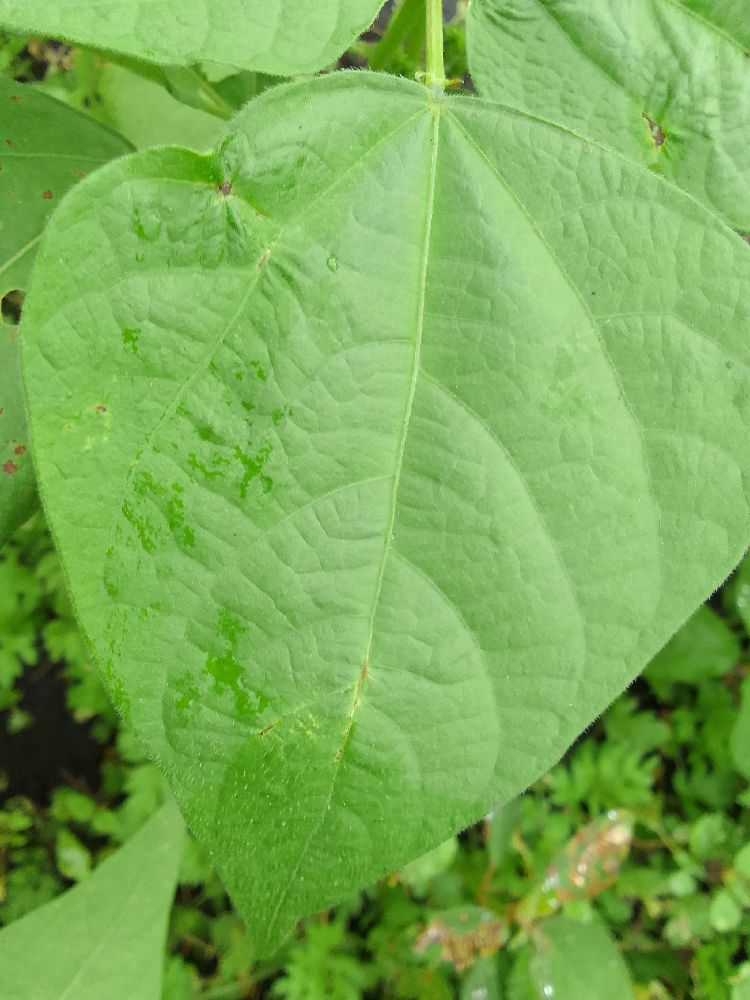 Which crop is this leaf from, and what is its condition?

common bean, healthy
